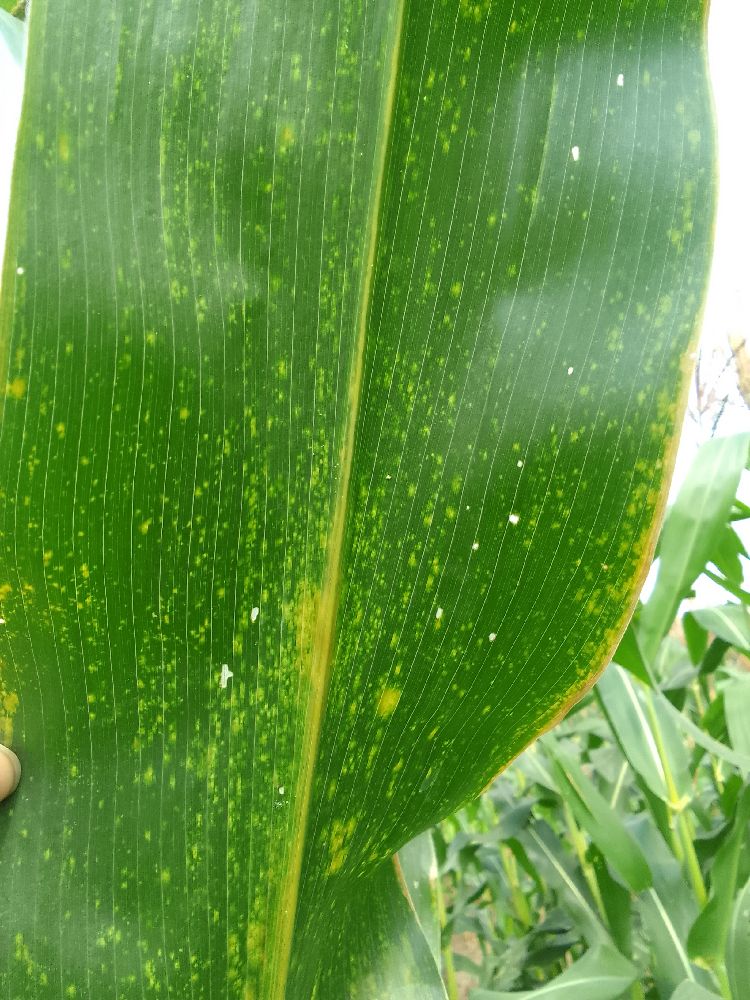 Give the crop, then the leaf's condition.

maize, maize lethal necrosis
